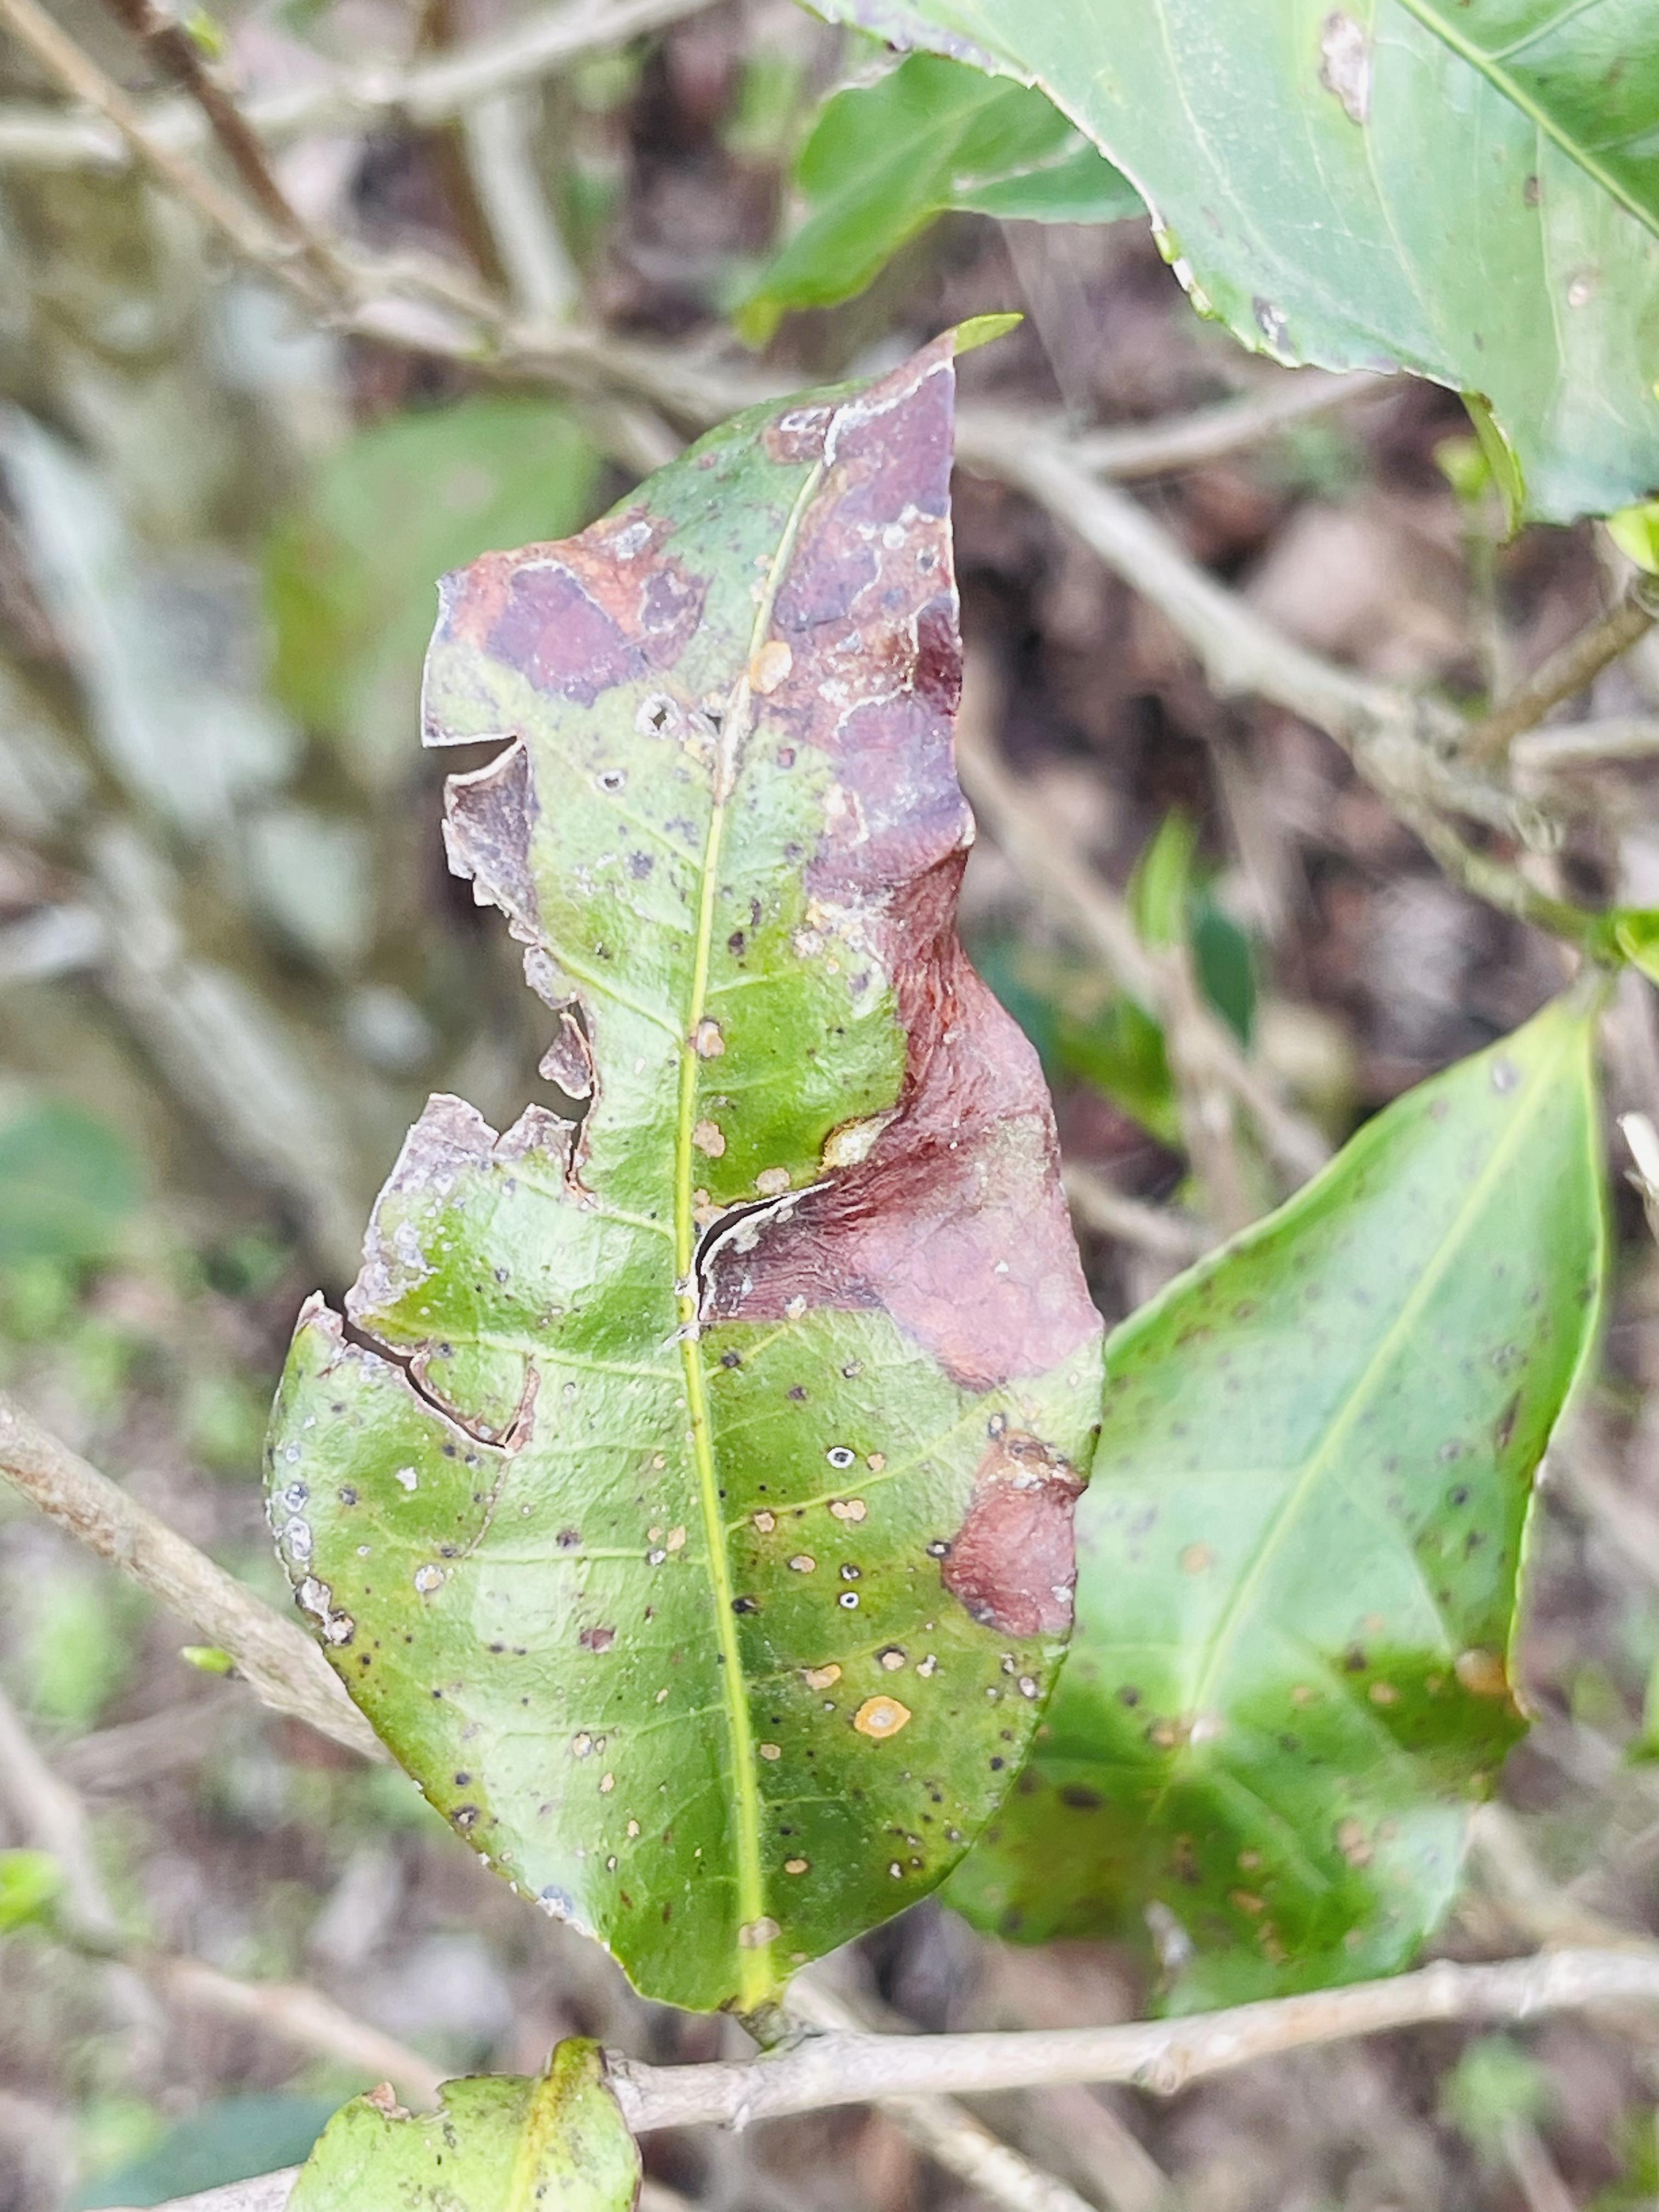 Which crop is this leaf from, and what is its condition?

tea, blight
